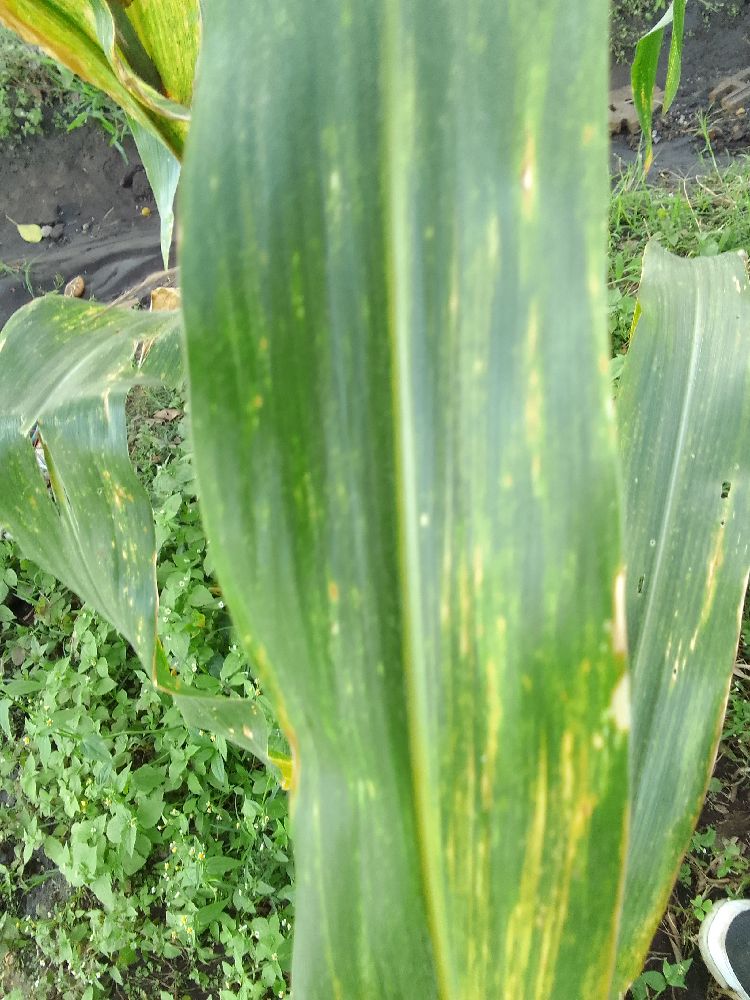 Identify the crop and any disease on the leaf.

maize, maize lethal necrosis
